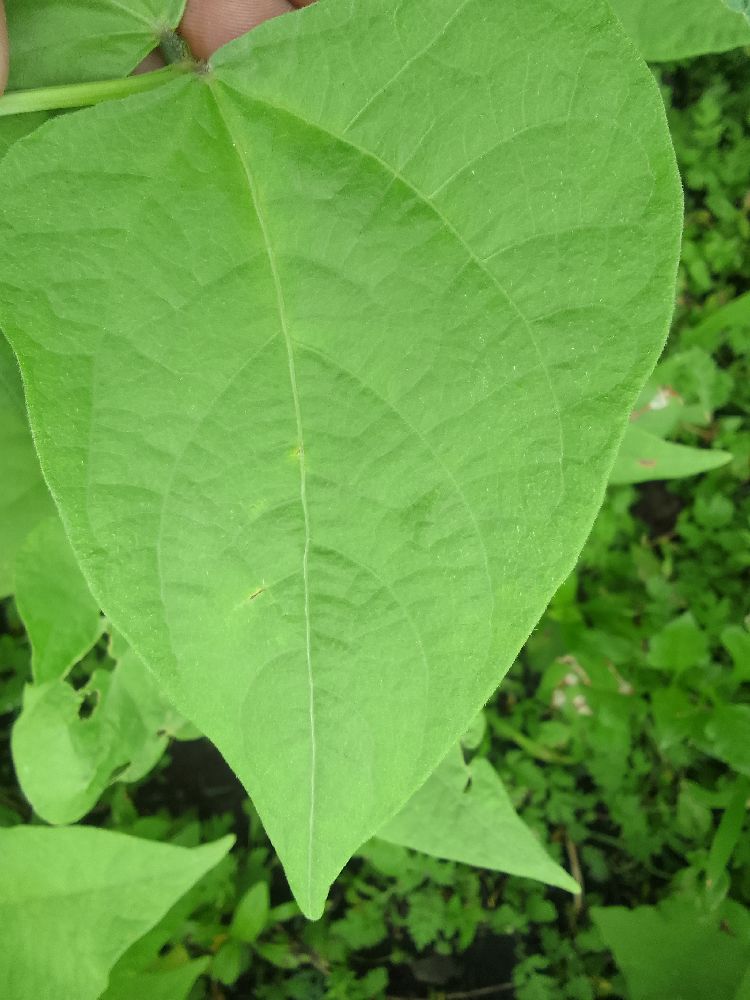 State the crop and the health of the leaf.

common bean, healthy
